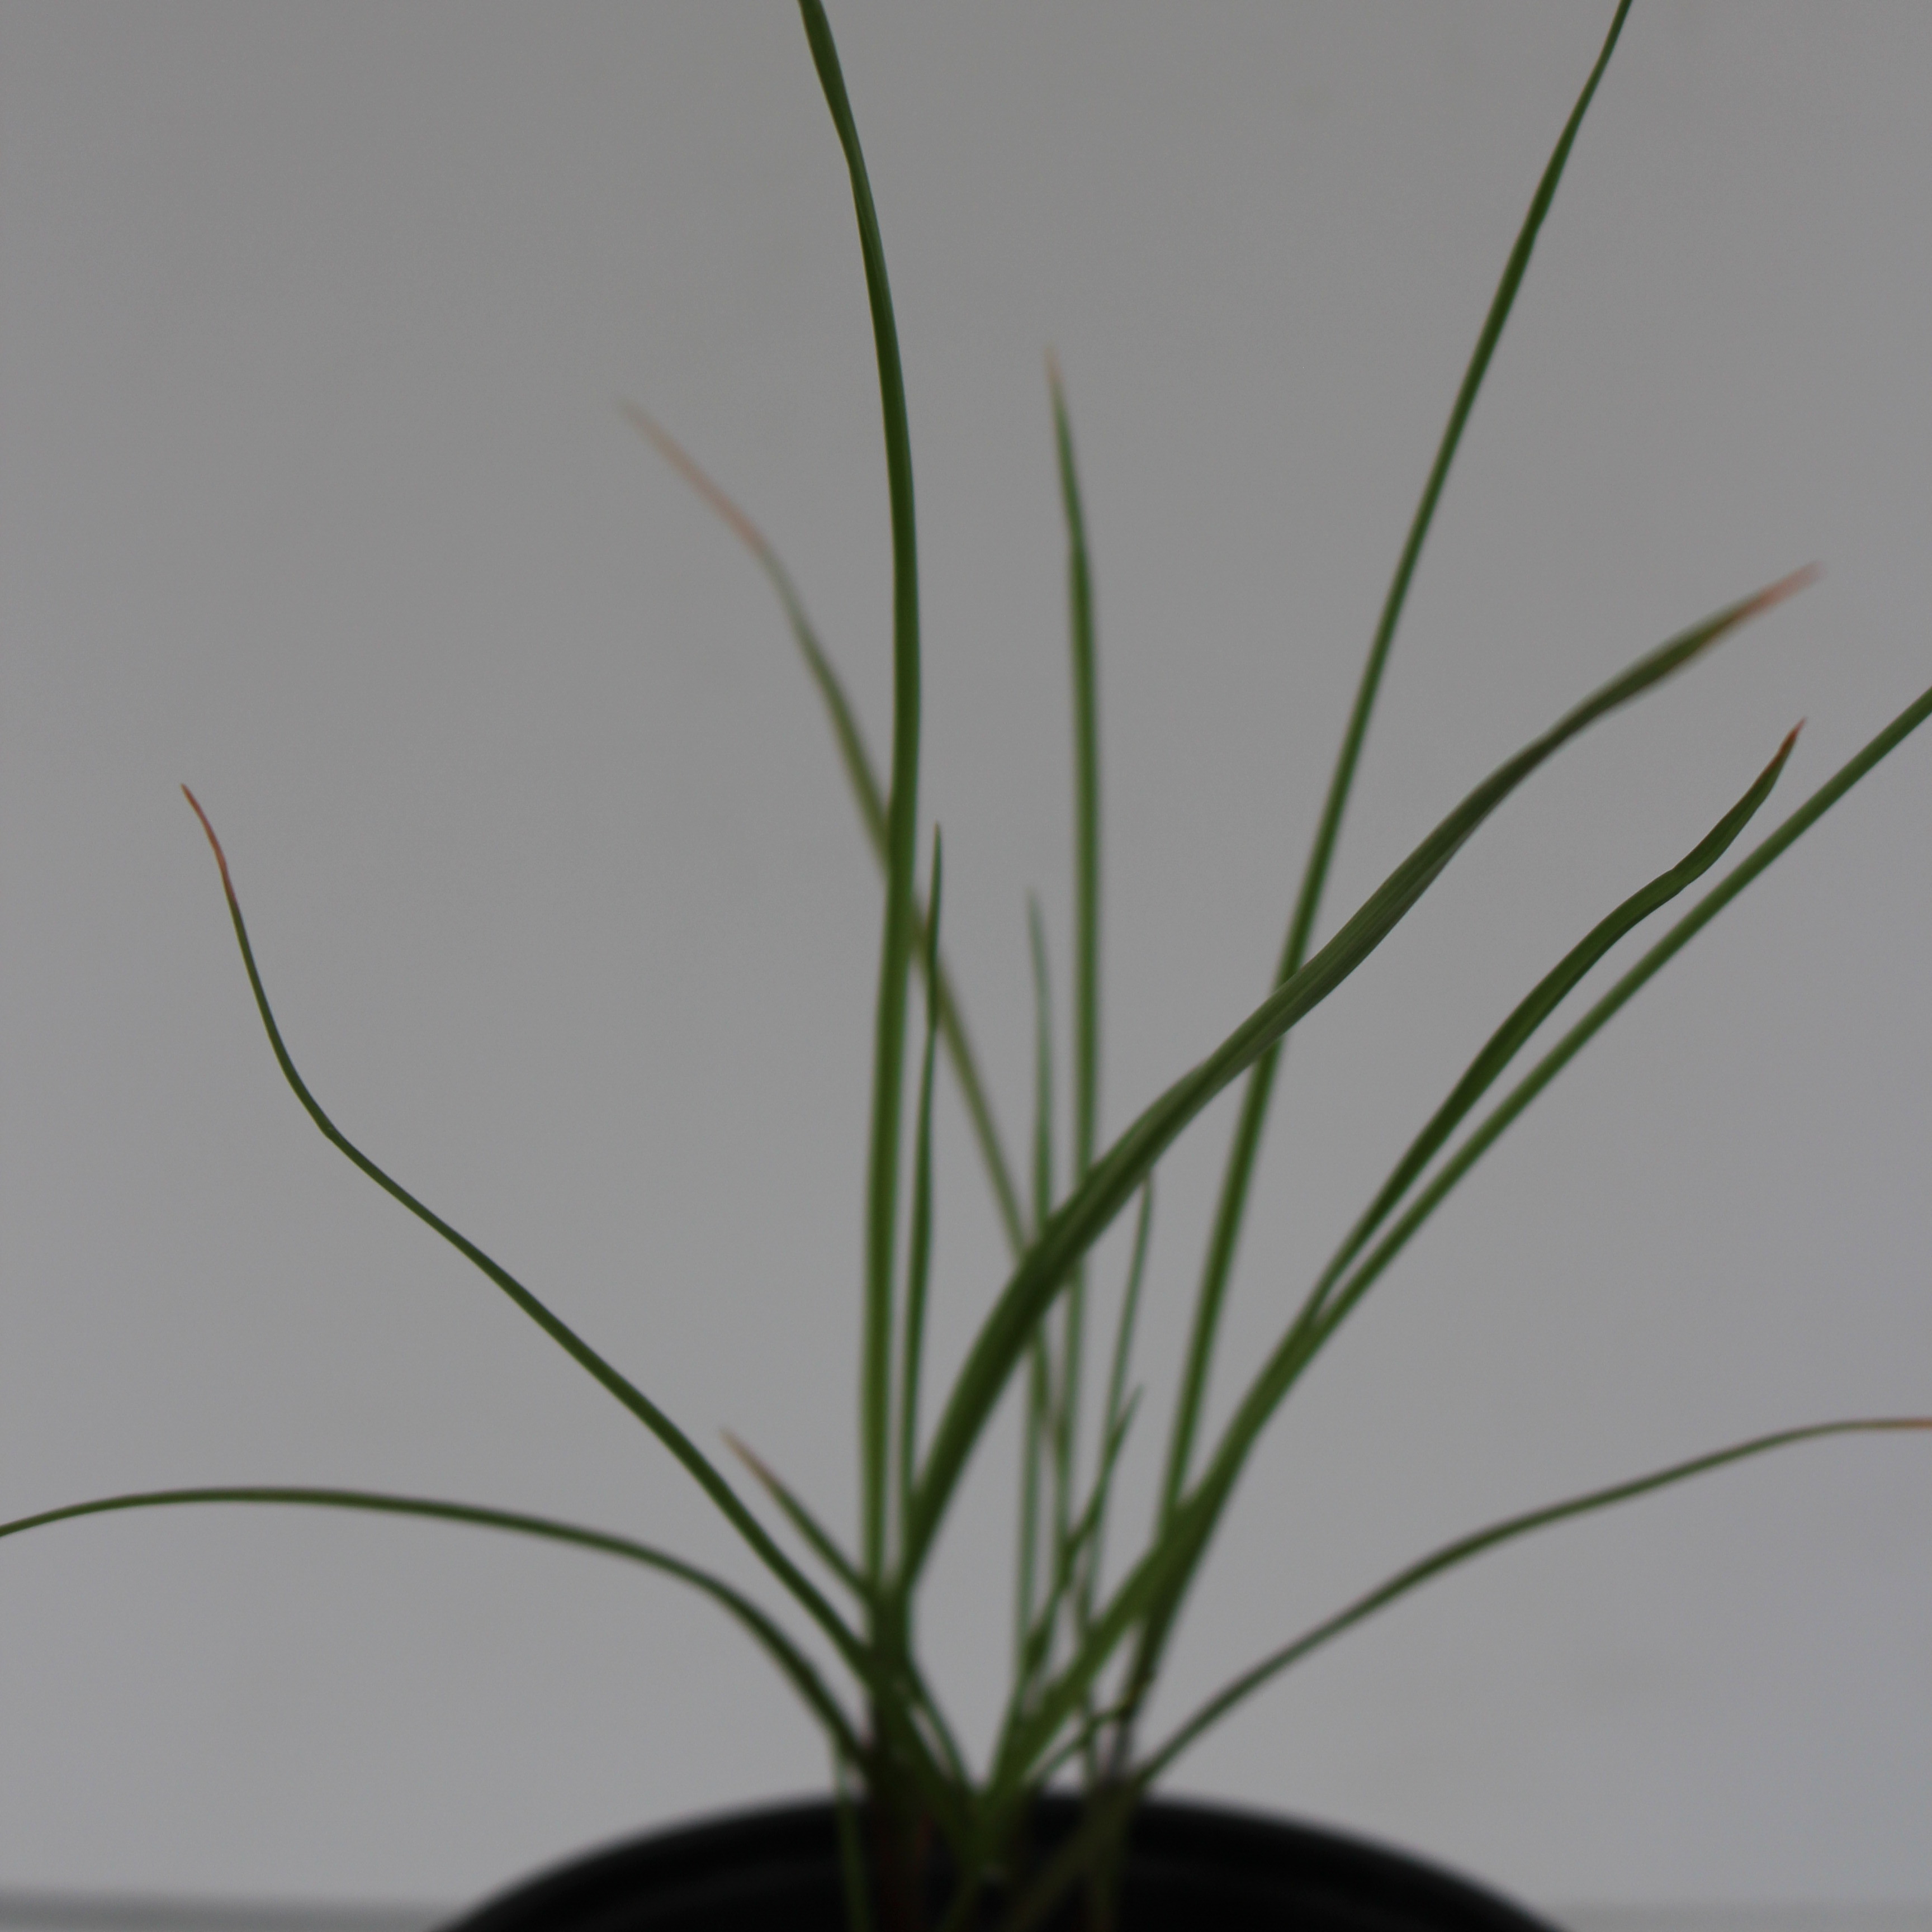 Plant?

Lolium multiflorum
